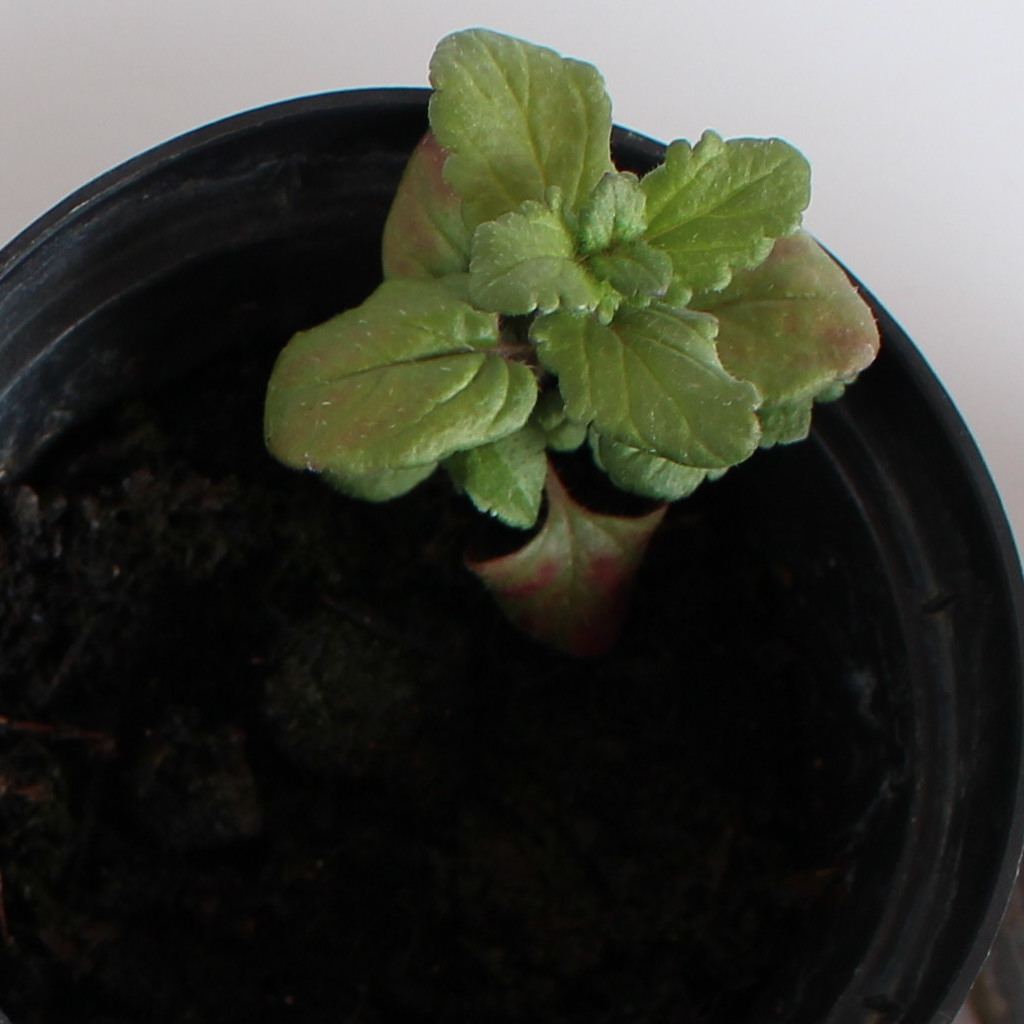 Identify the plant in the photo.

Veronica persica
